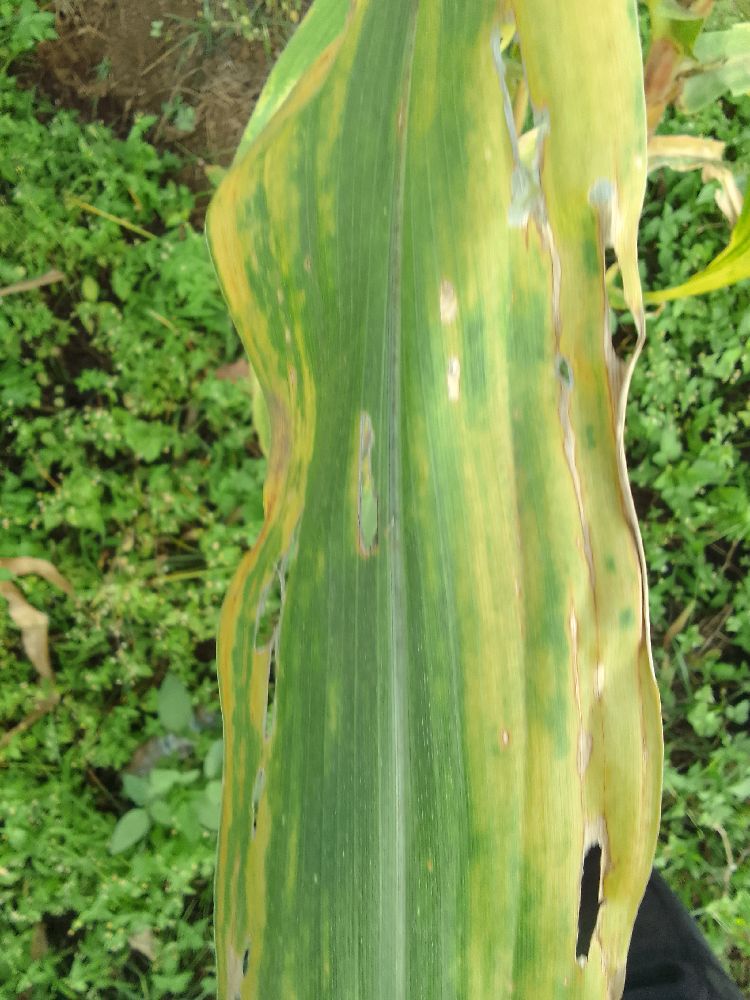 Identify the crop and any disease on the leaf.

maize, maize lethal necrosis
